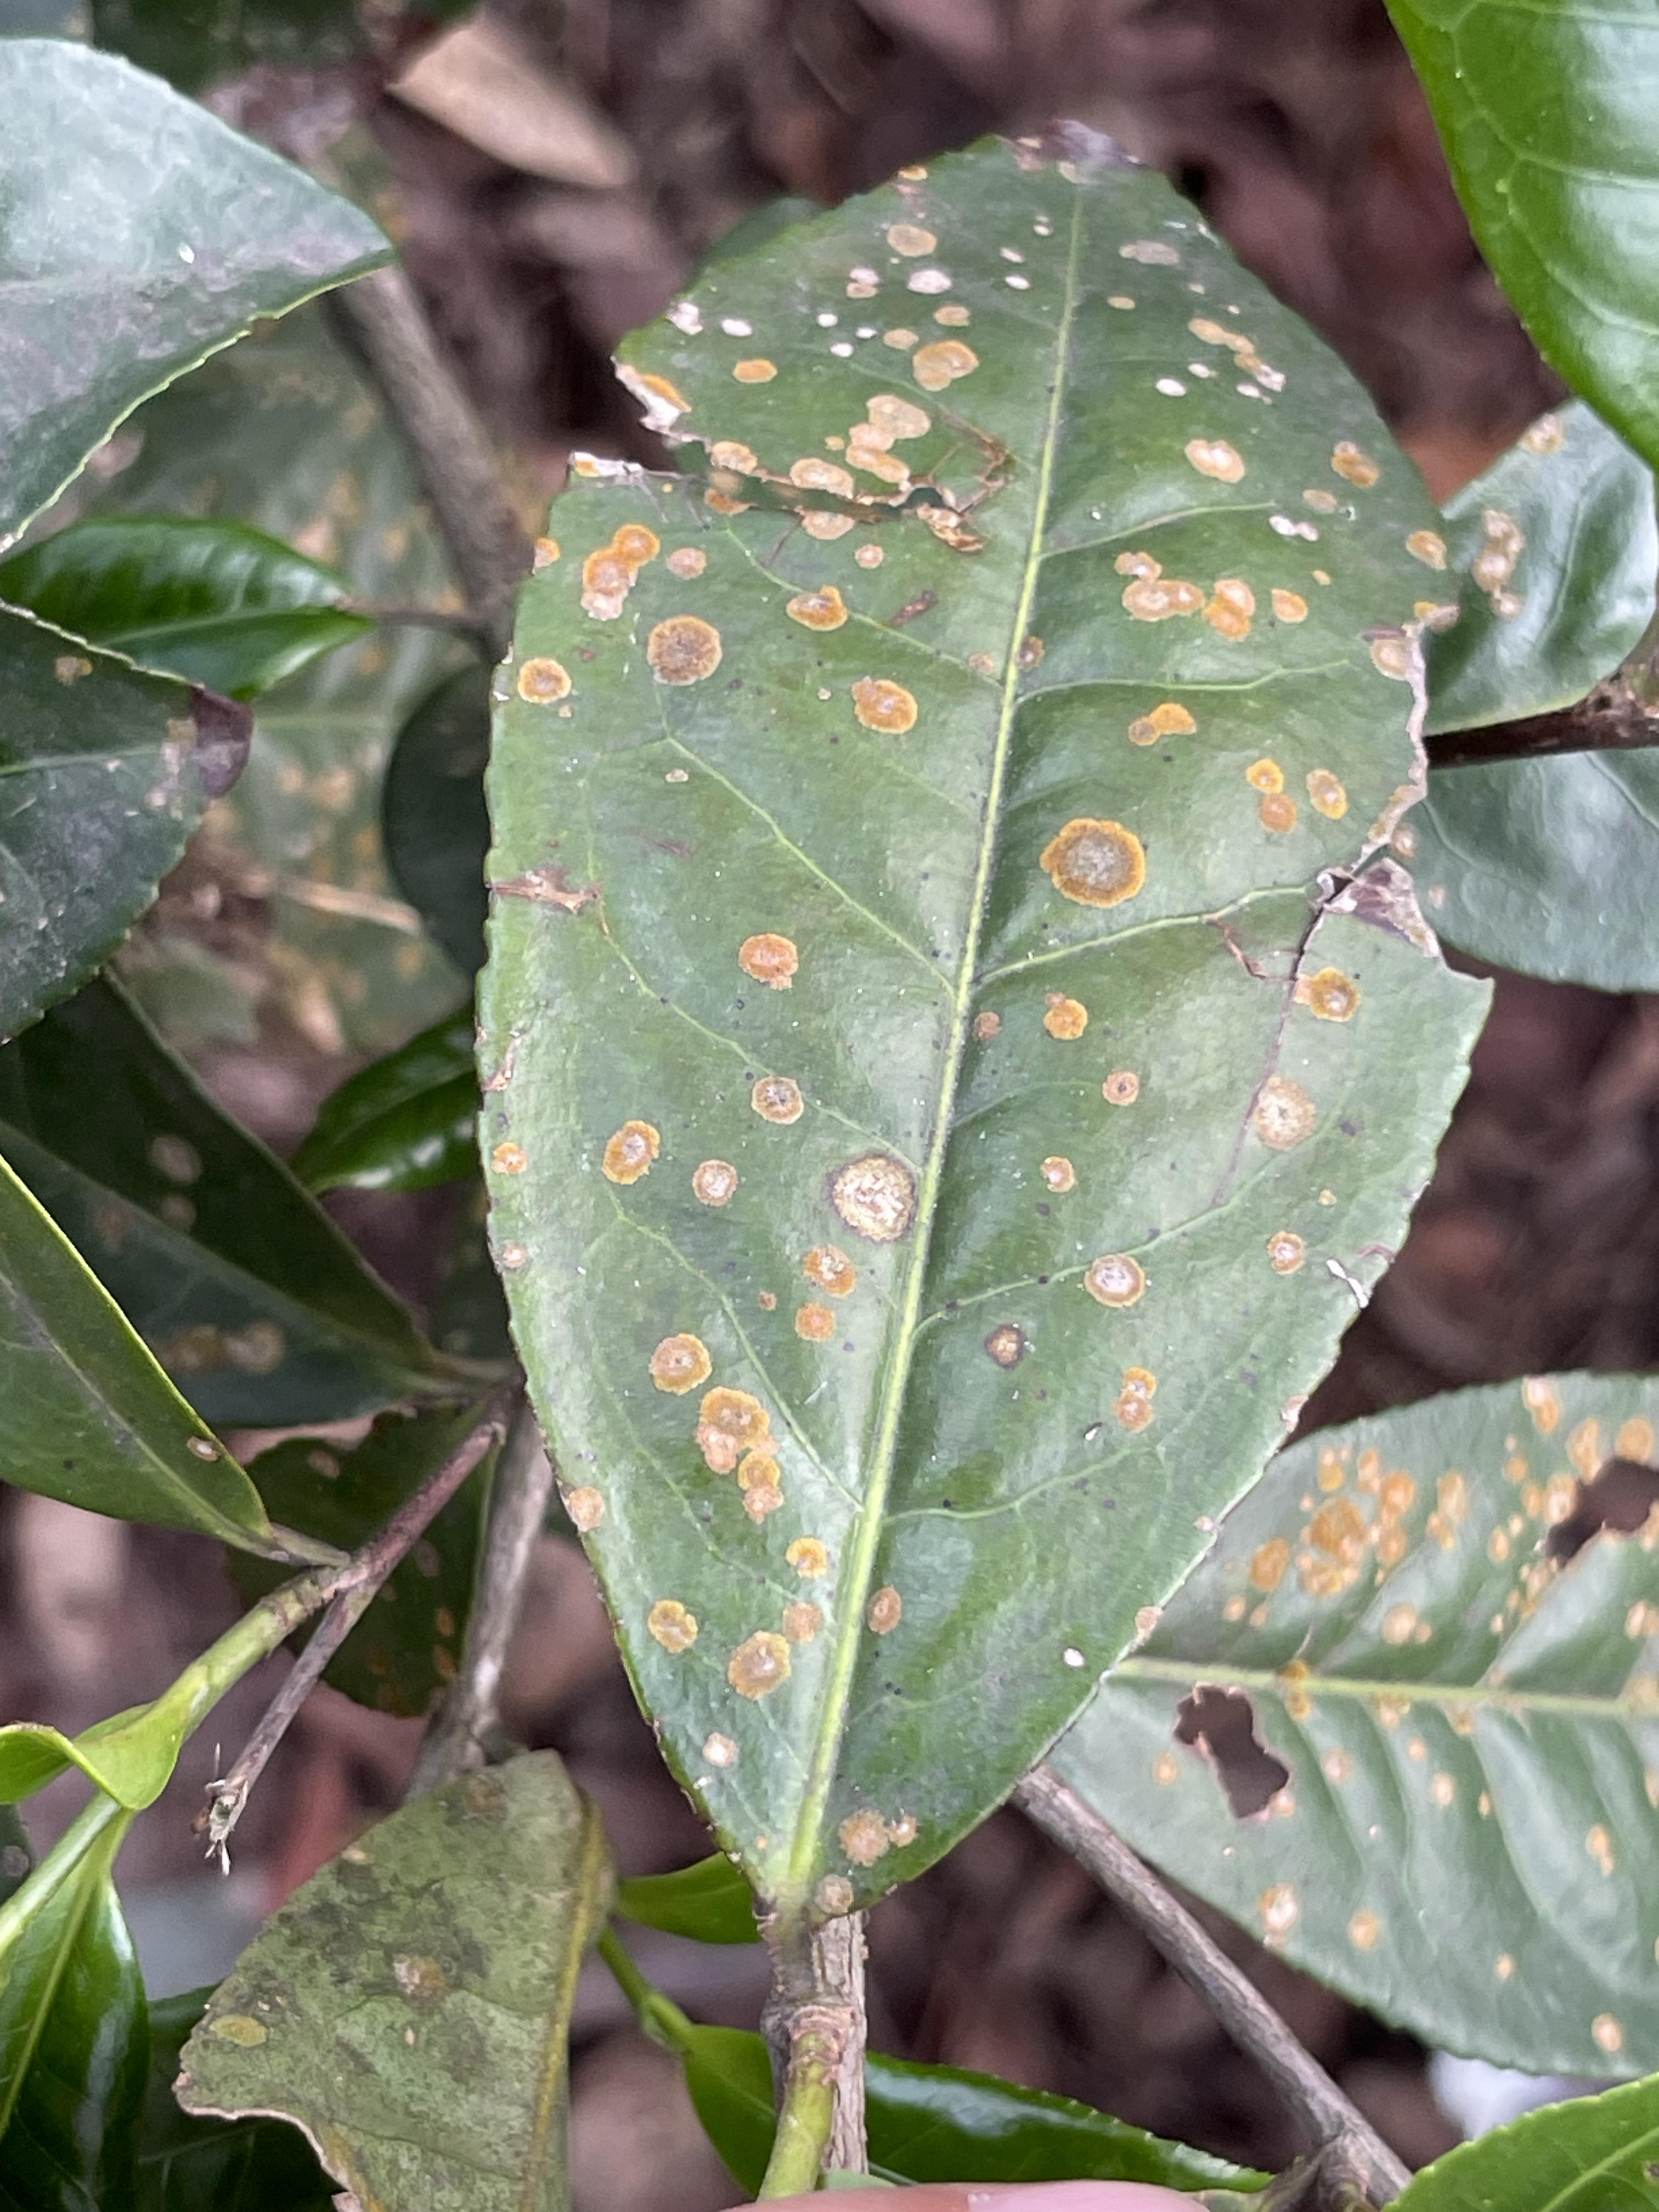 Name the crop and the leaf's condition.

tea, red rust
